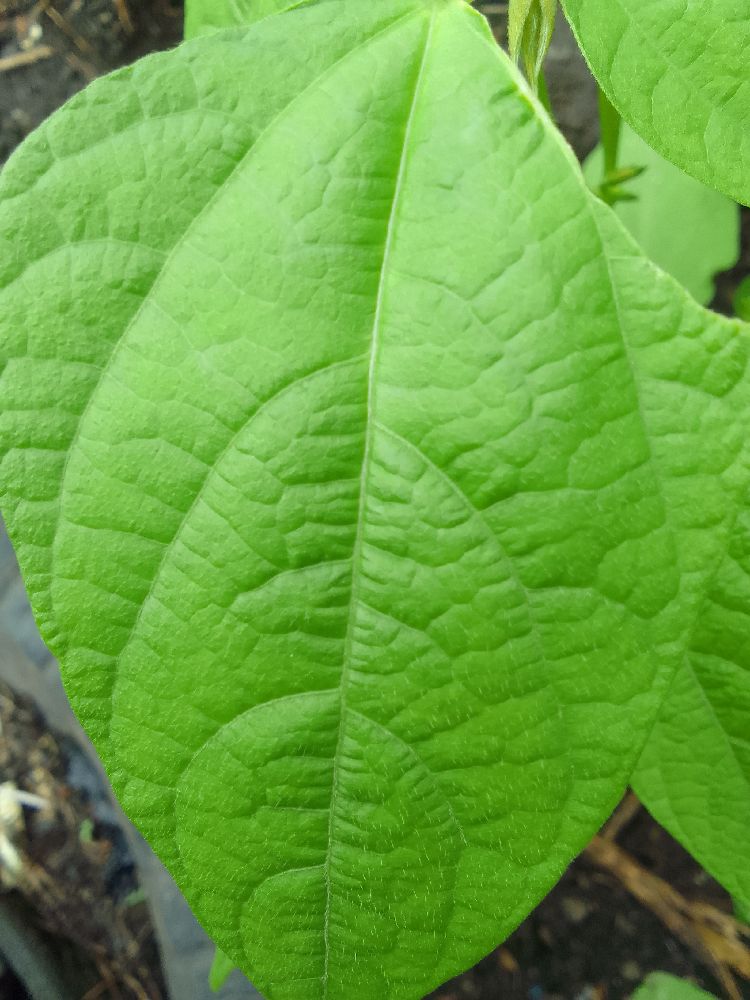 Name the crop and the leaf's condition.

common bean, healthy
